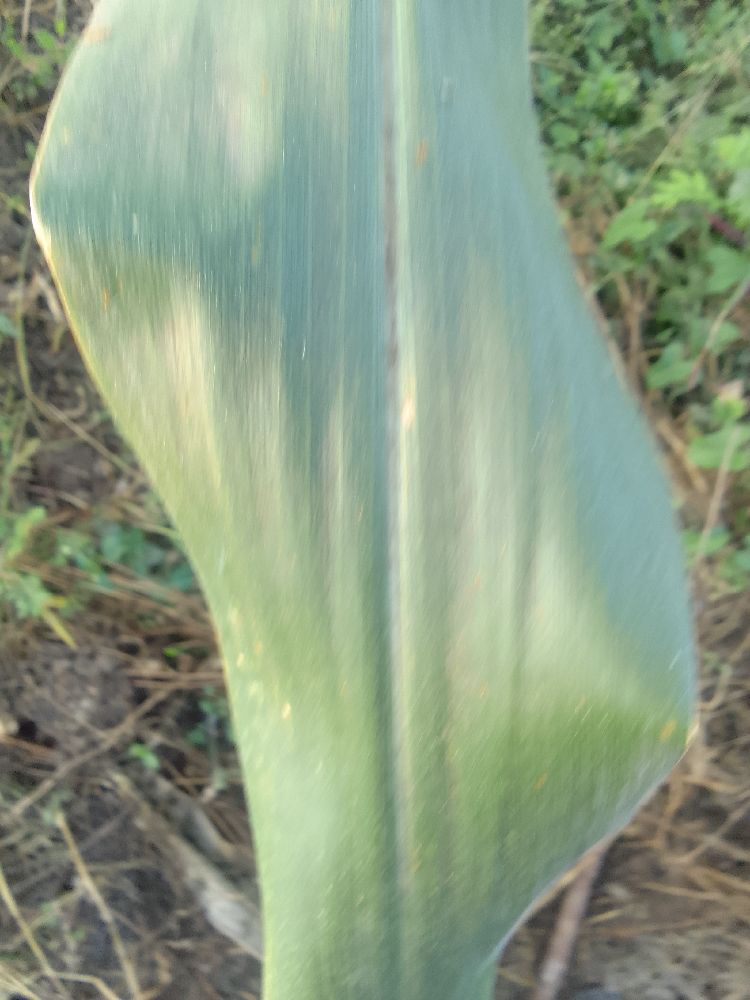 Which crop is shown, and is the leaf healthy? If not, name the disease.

maize, healthy
